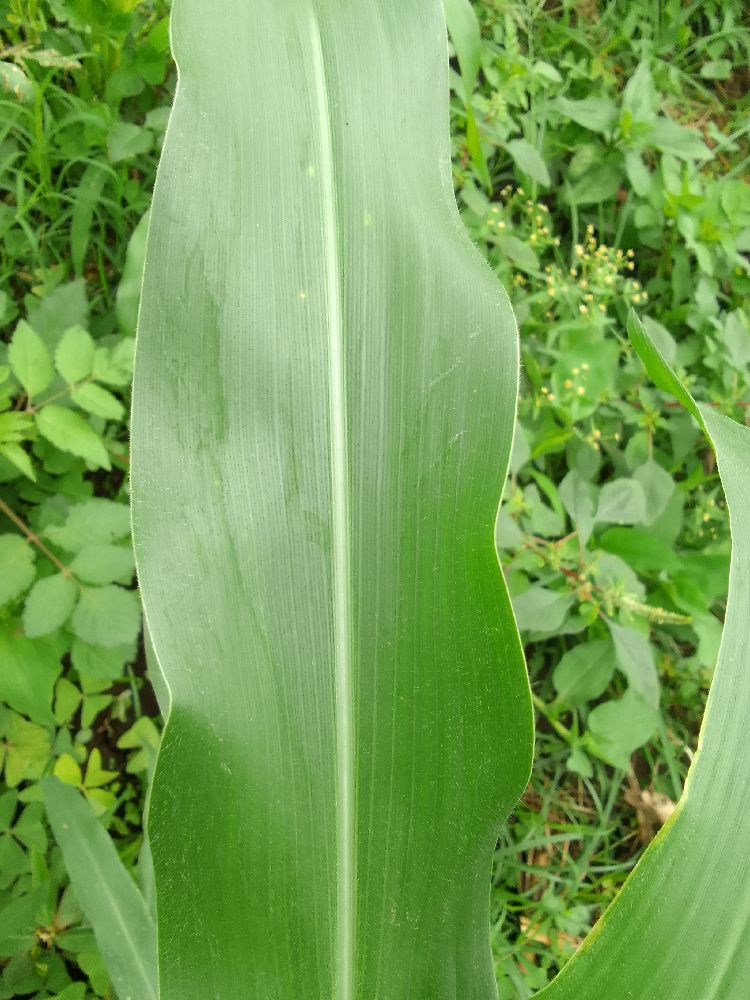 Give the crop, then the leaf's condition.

maize, healthy
